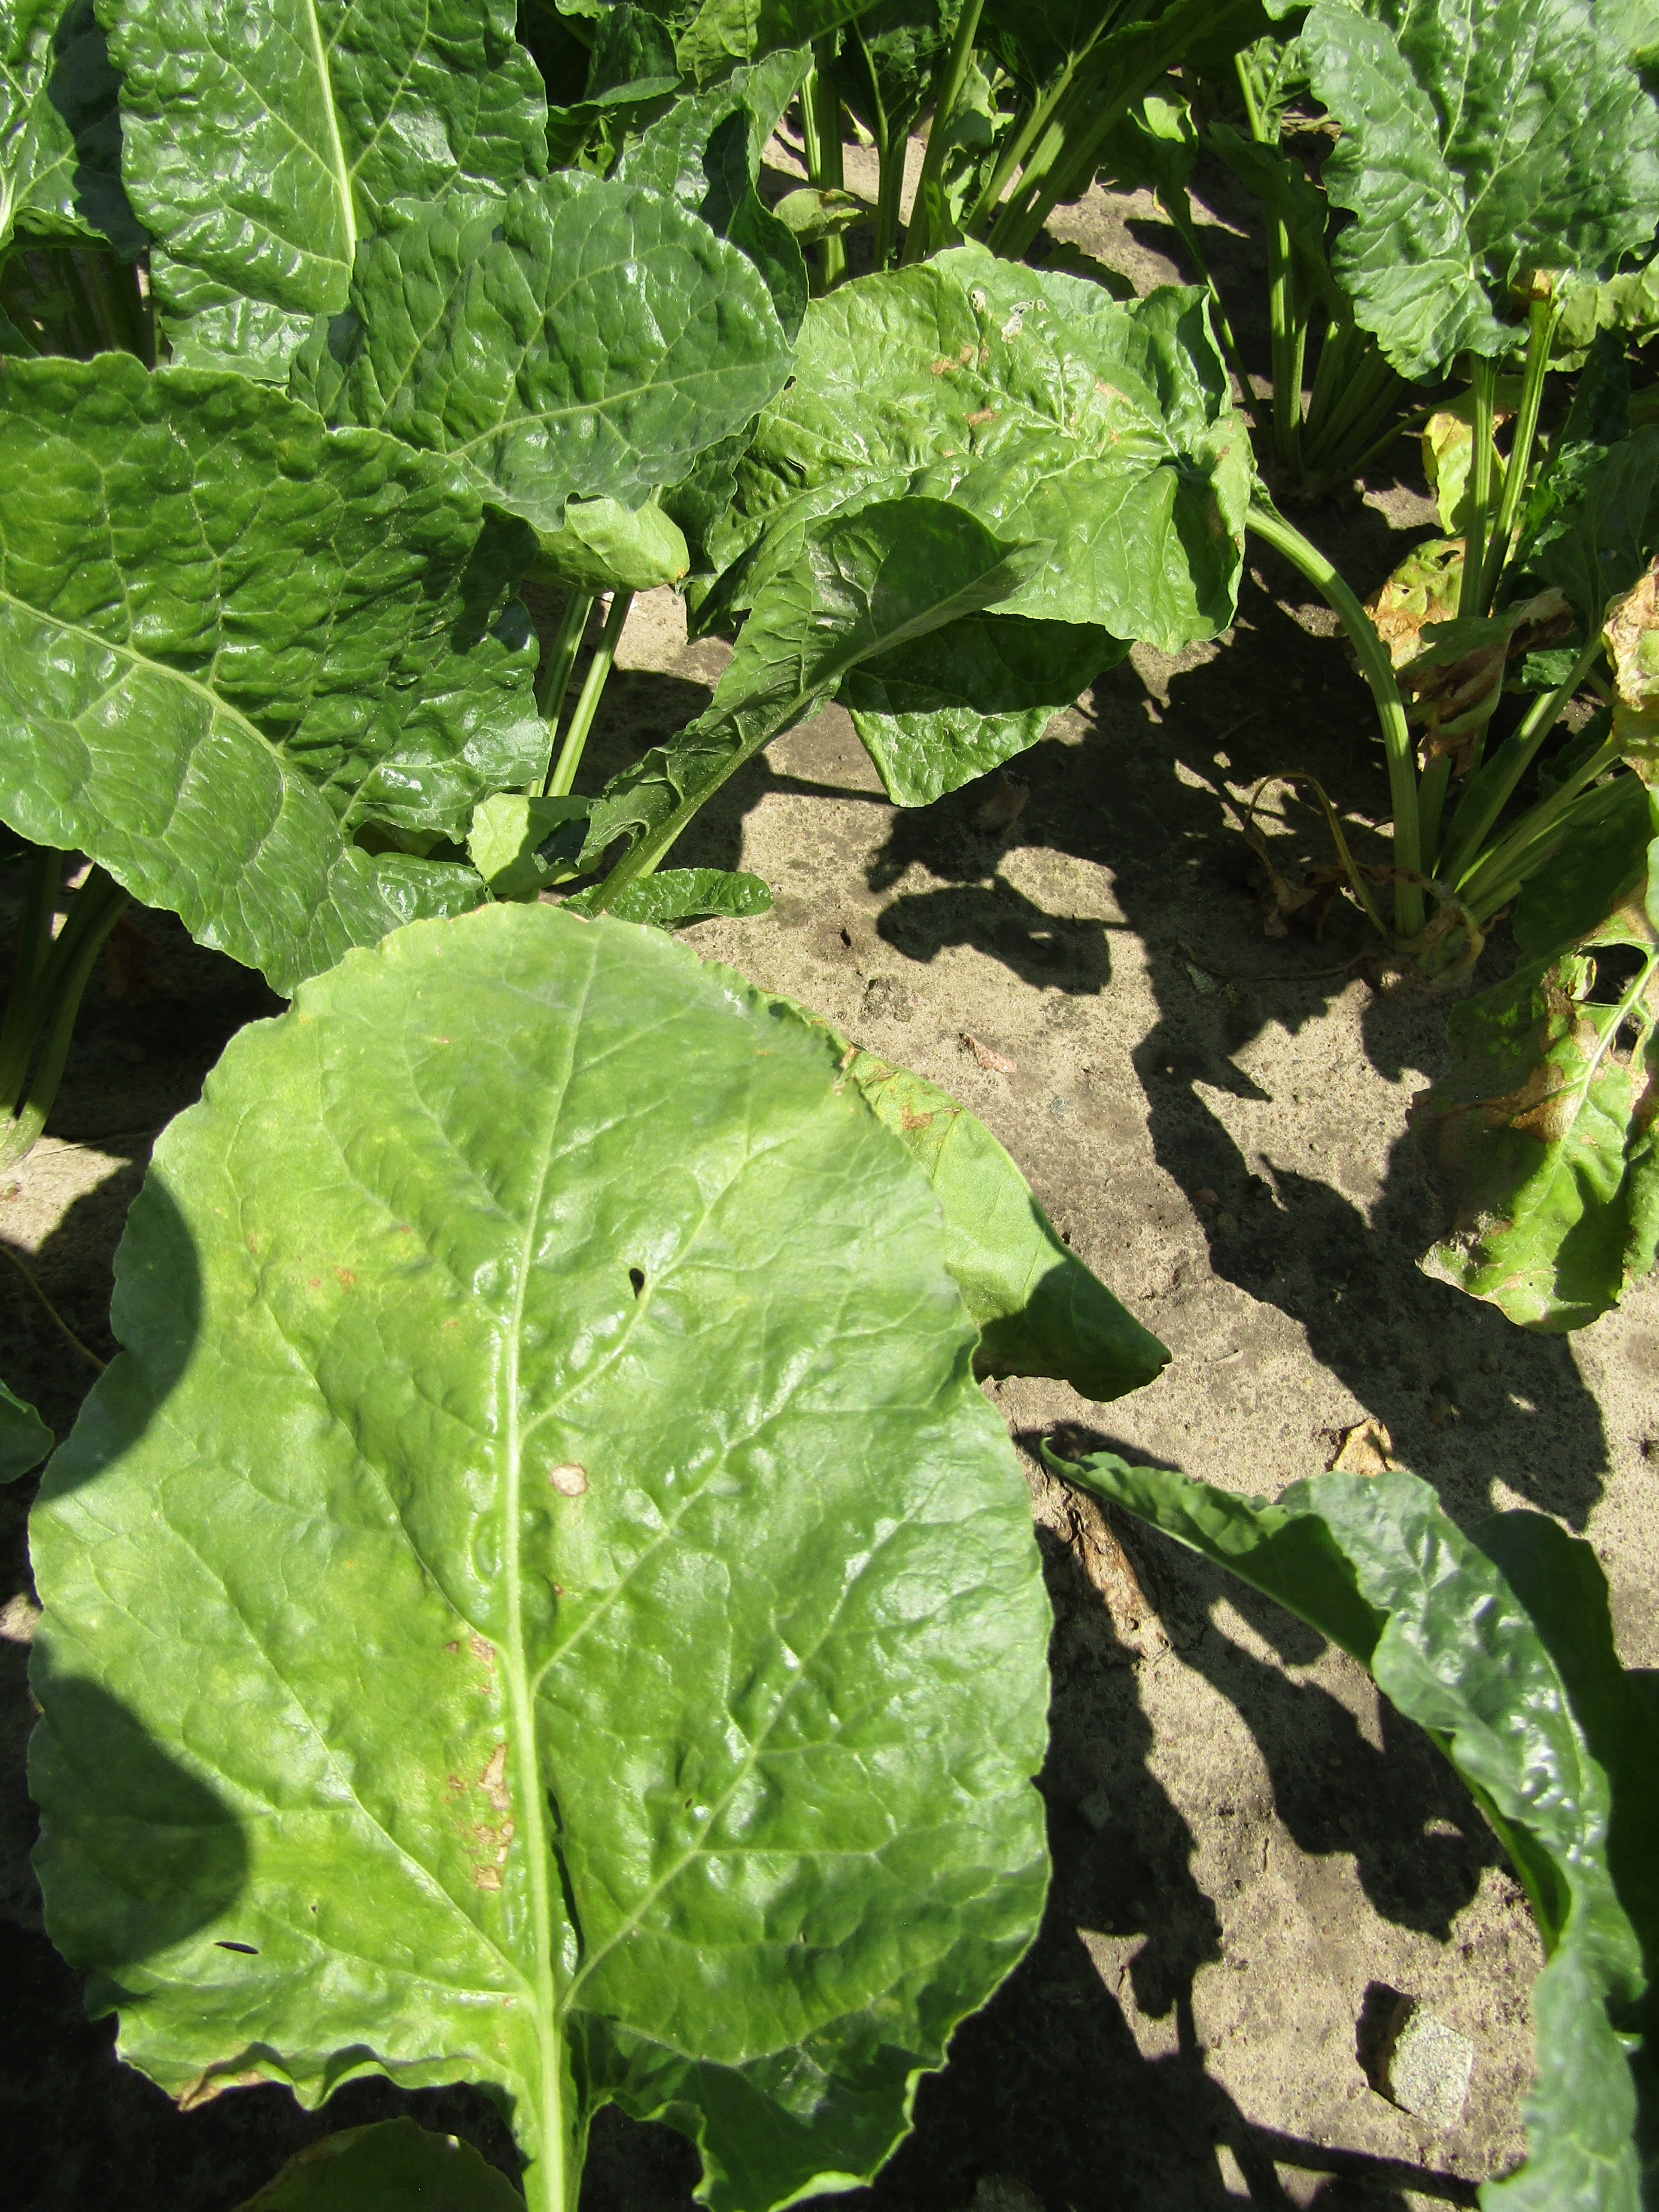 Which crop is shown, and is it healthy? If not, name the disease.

beet, cercospora
